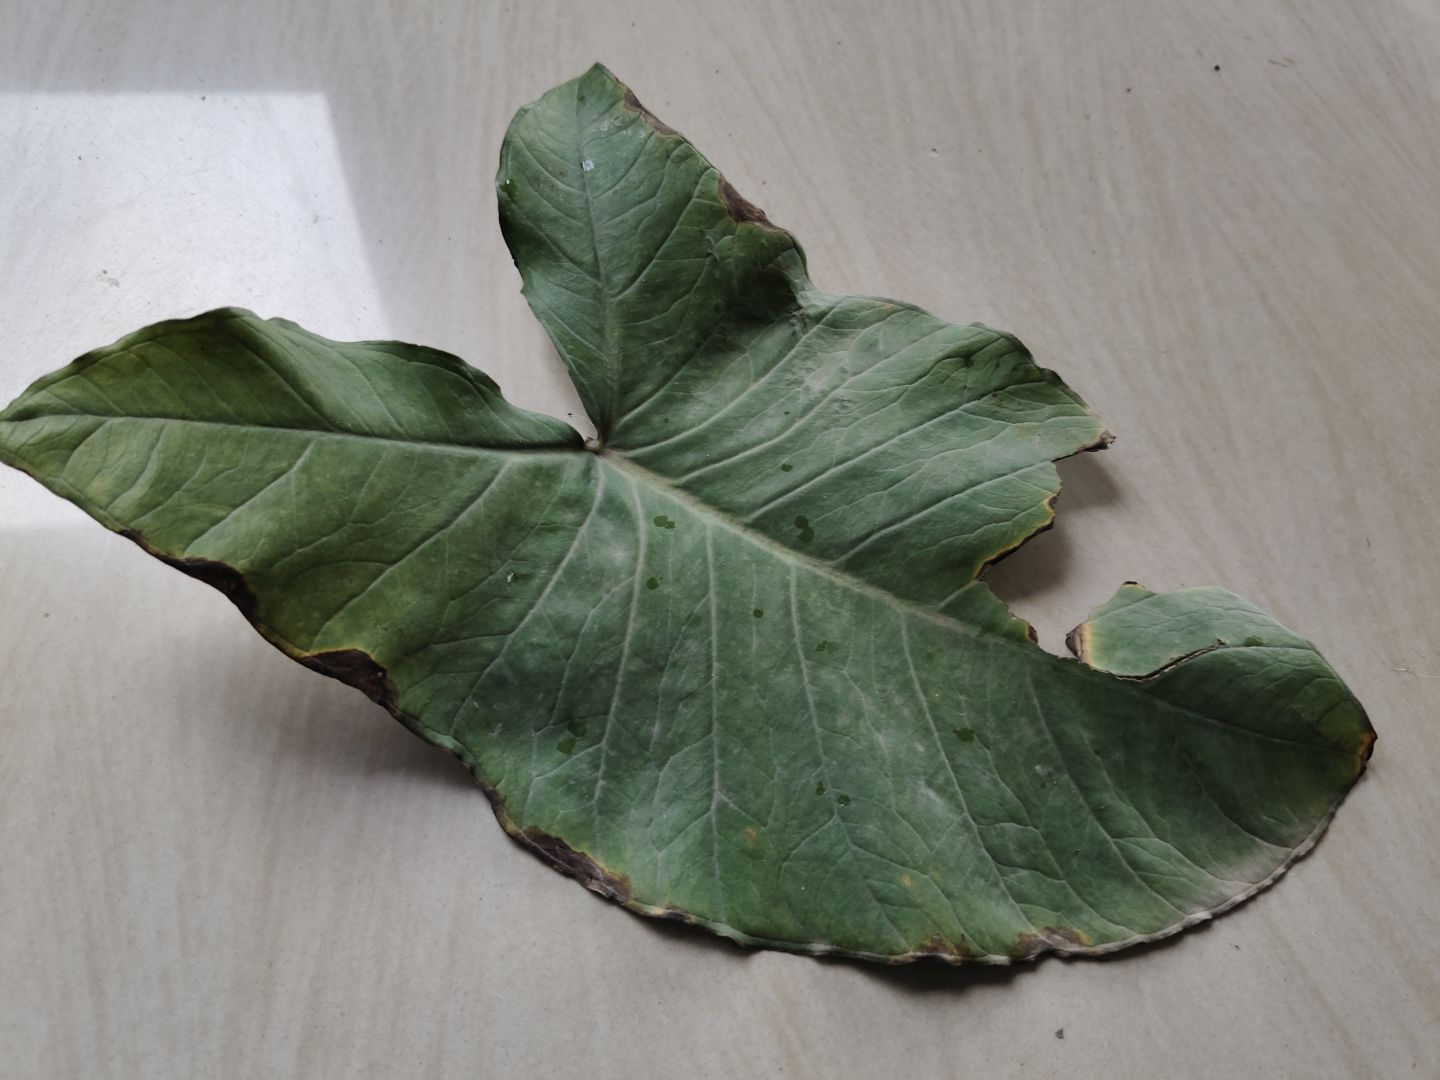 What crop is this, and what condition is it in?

taro, leaf blight
